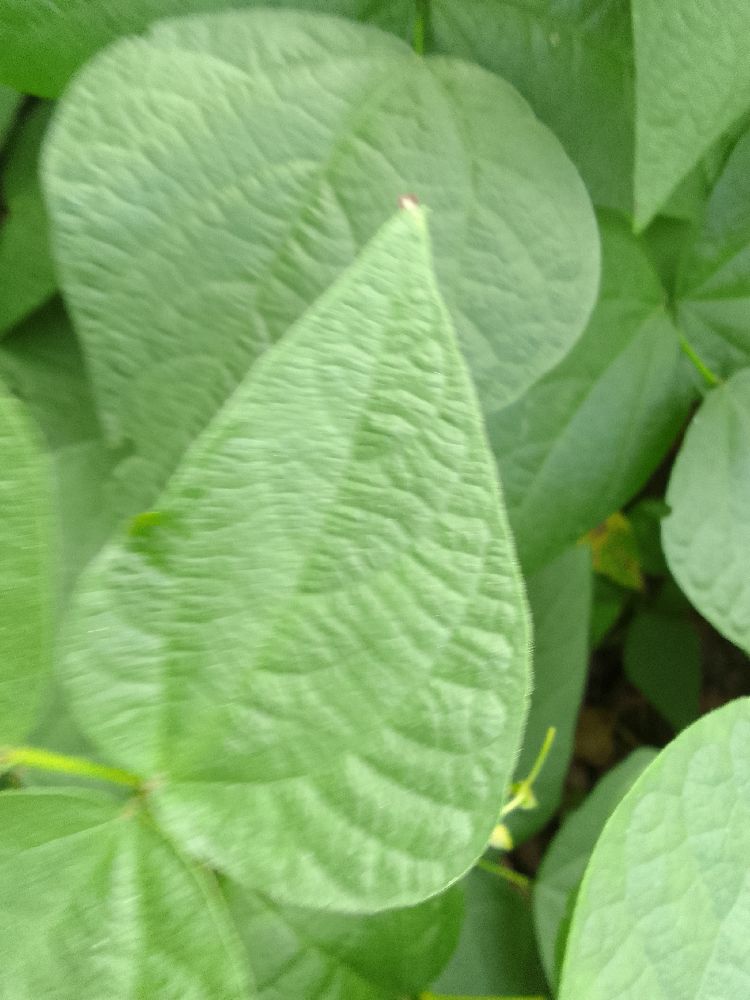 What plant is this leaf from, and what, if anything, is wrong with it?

common bean, healthy
